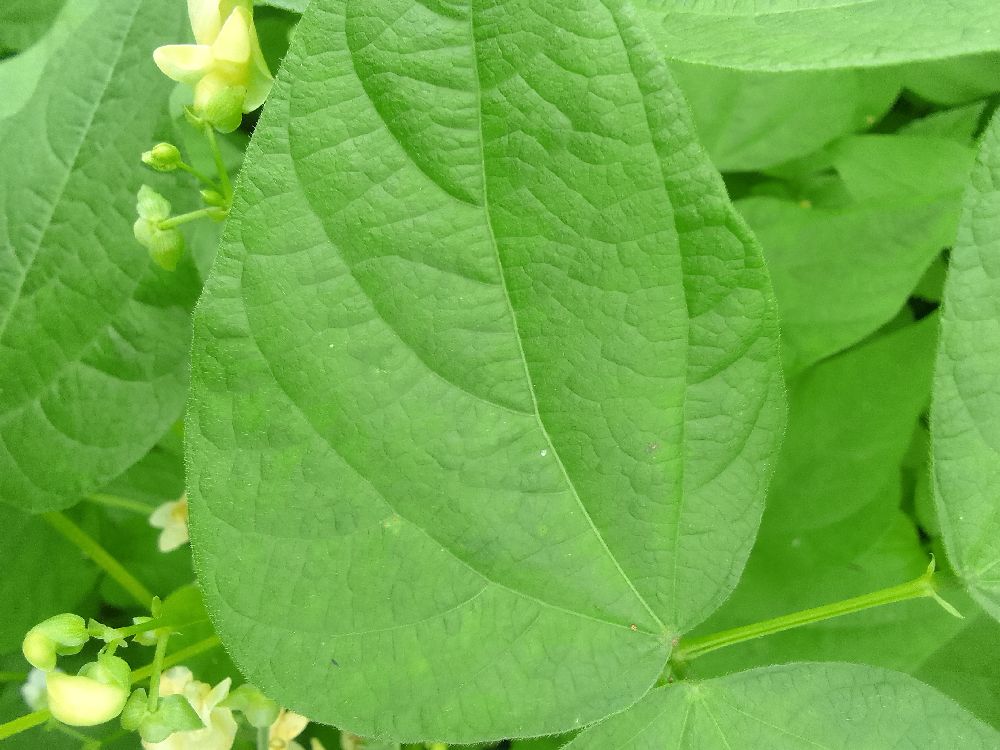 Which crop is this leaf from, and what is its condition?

common bean, healthy
